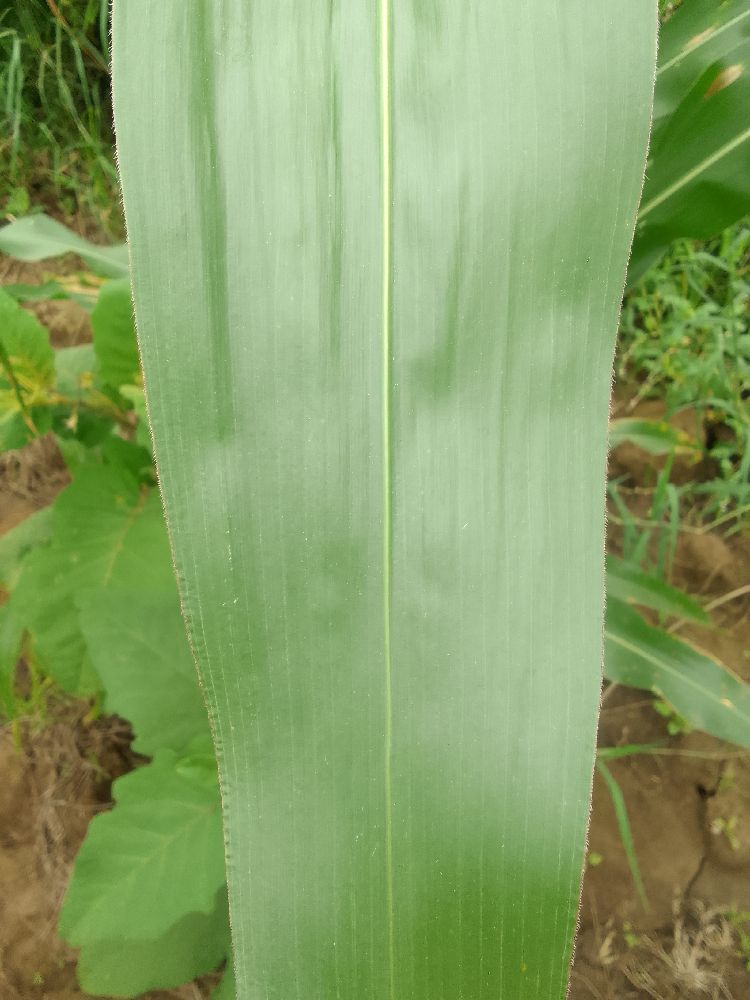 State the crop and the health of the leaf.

maize, healthy
